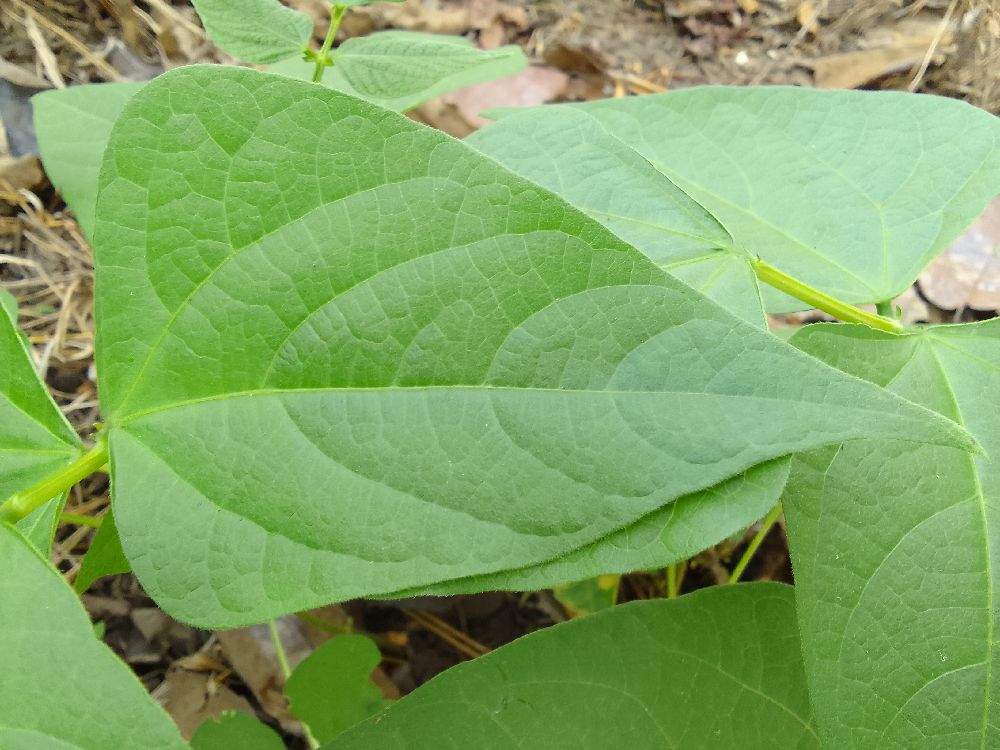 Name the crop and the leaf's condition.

common bean, healthy
